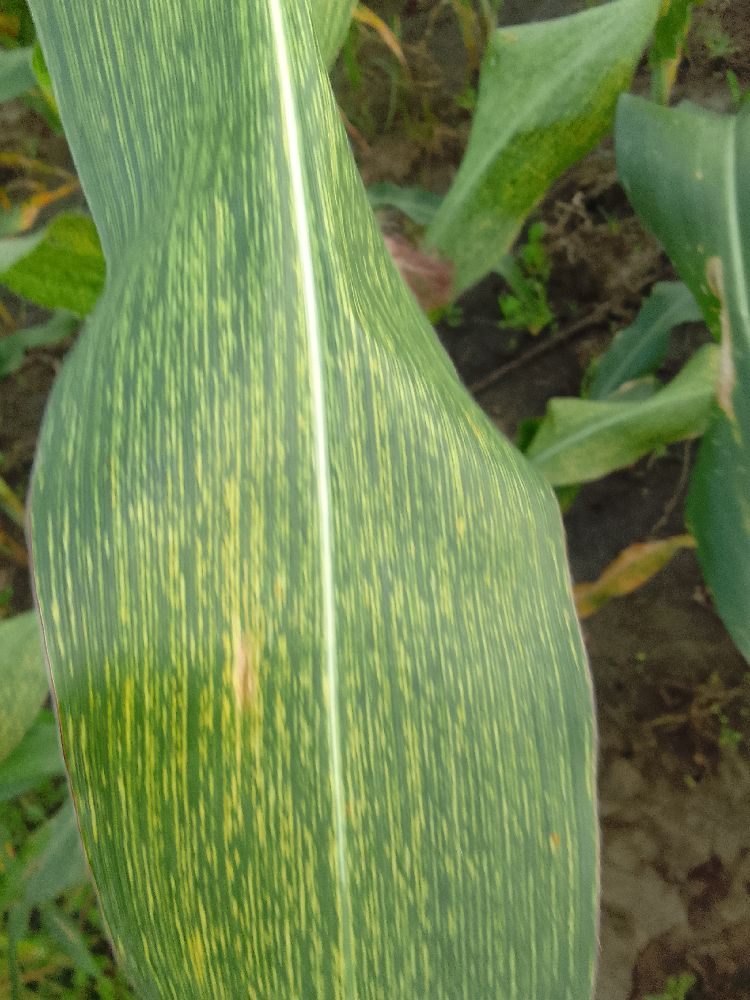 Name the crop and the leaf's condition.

maize, maize streak virus
